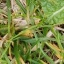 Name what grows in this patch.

structured weed
